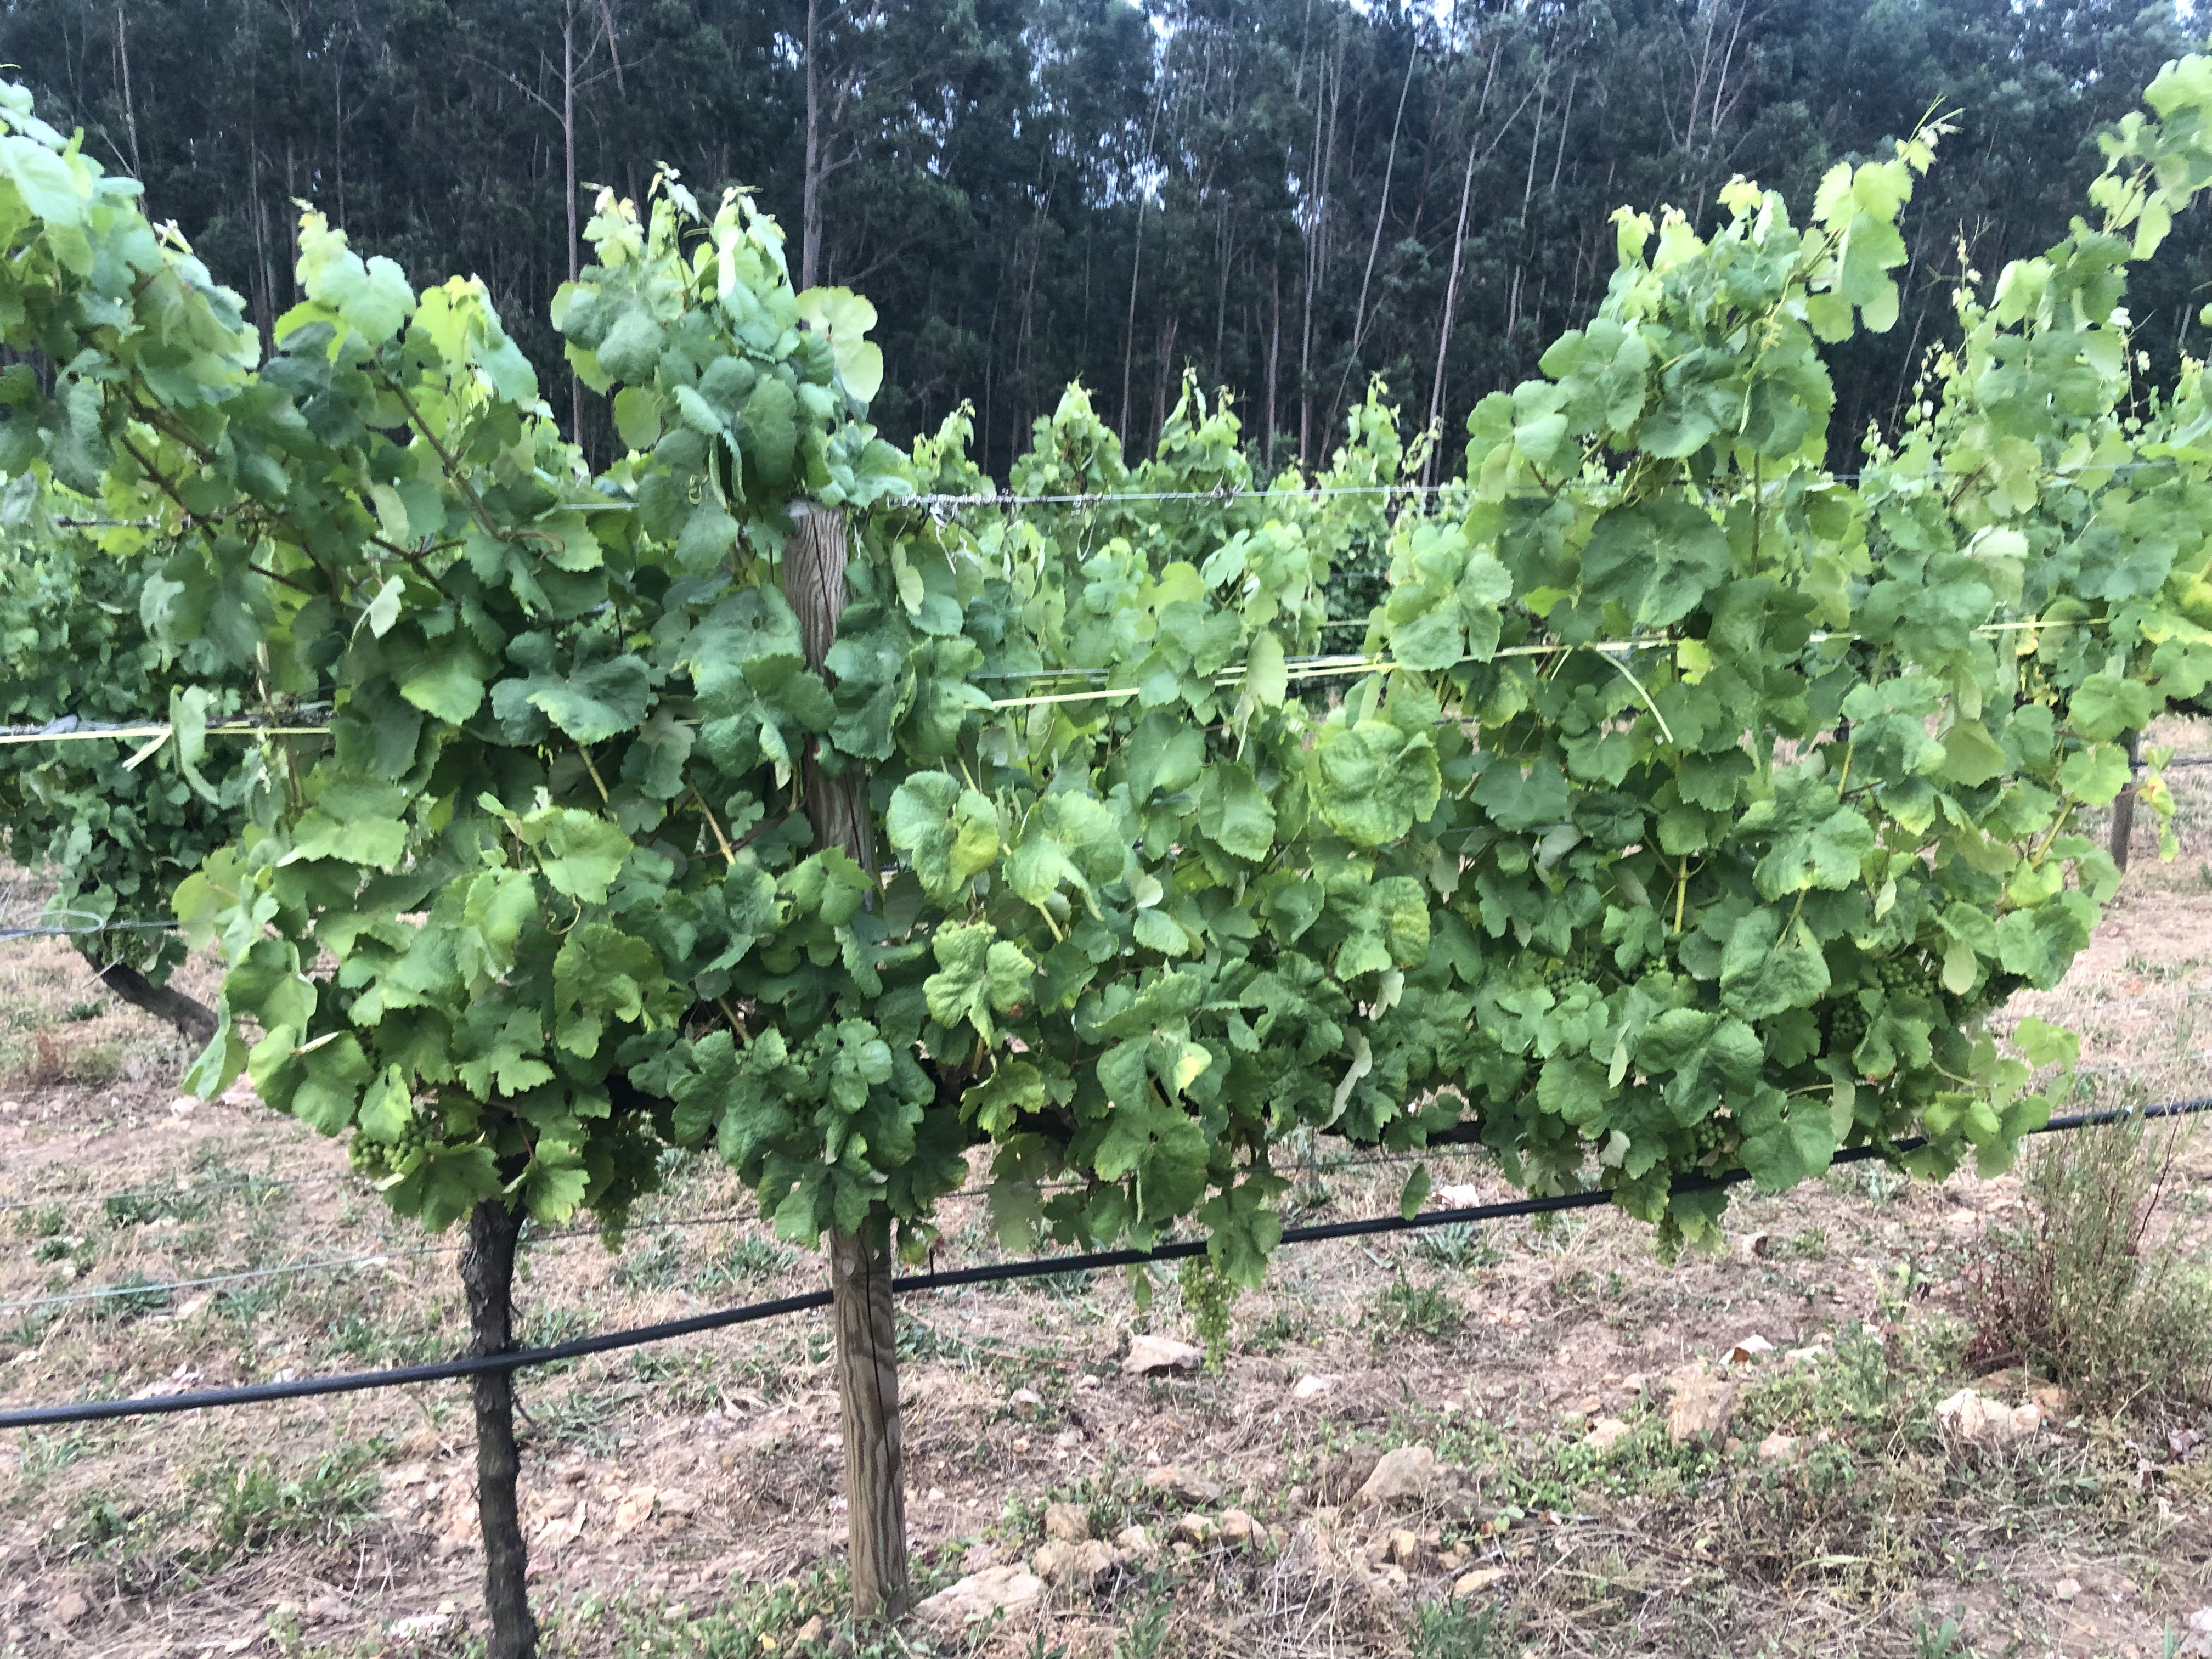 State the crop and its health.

grapevine, not affected by esca disease
